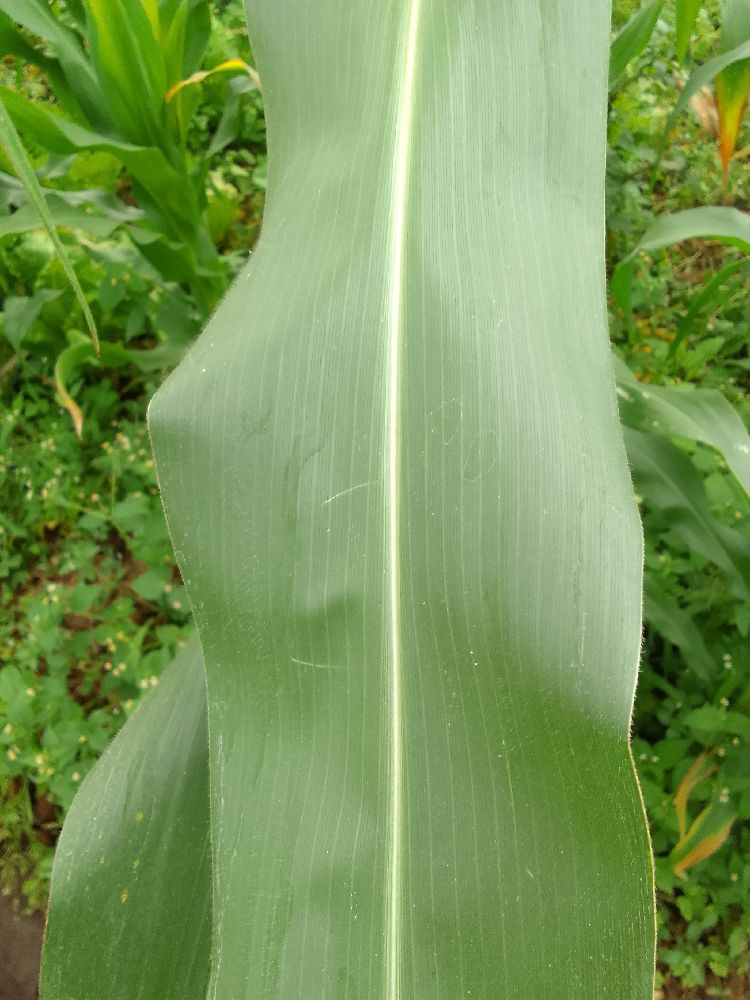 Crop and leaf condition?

maize, healthy
